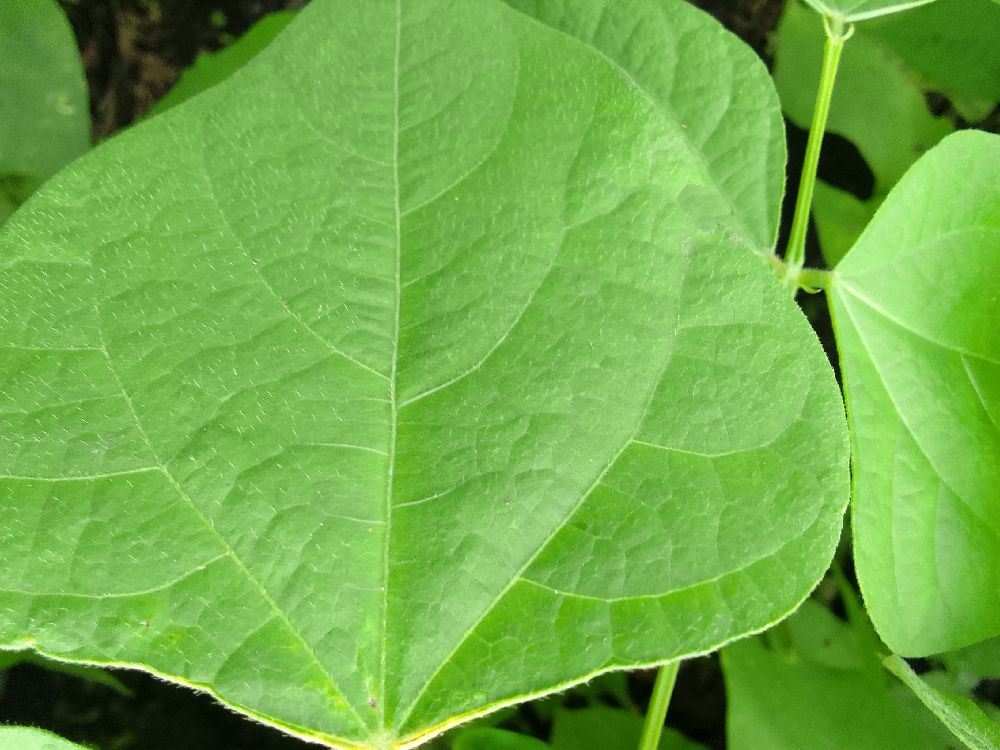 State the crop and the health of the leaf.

common bean, healthy
